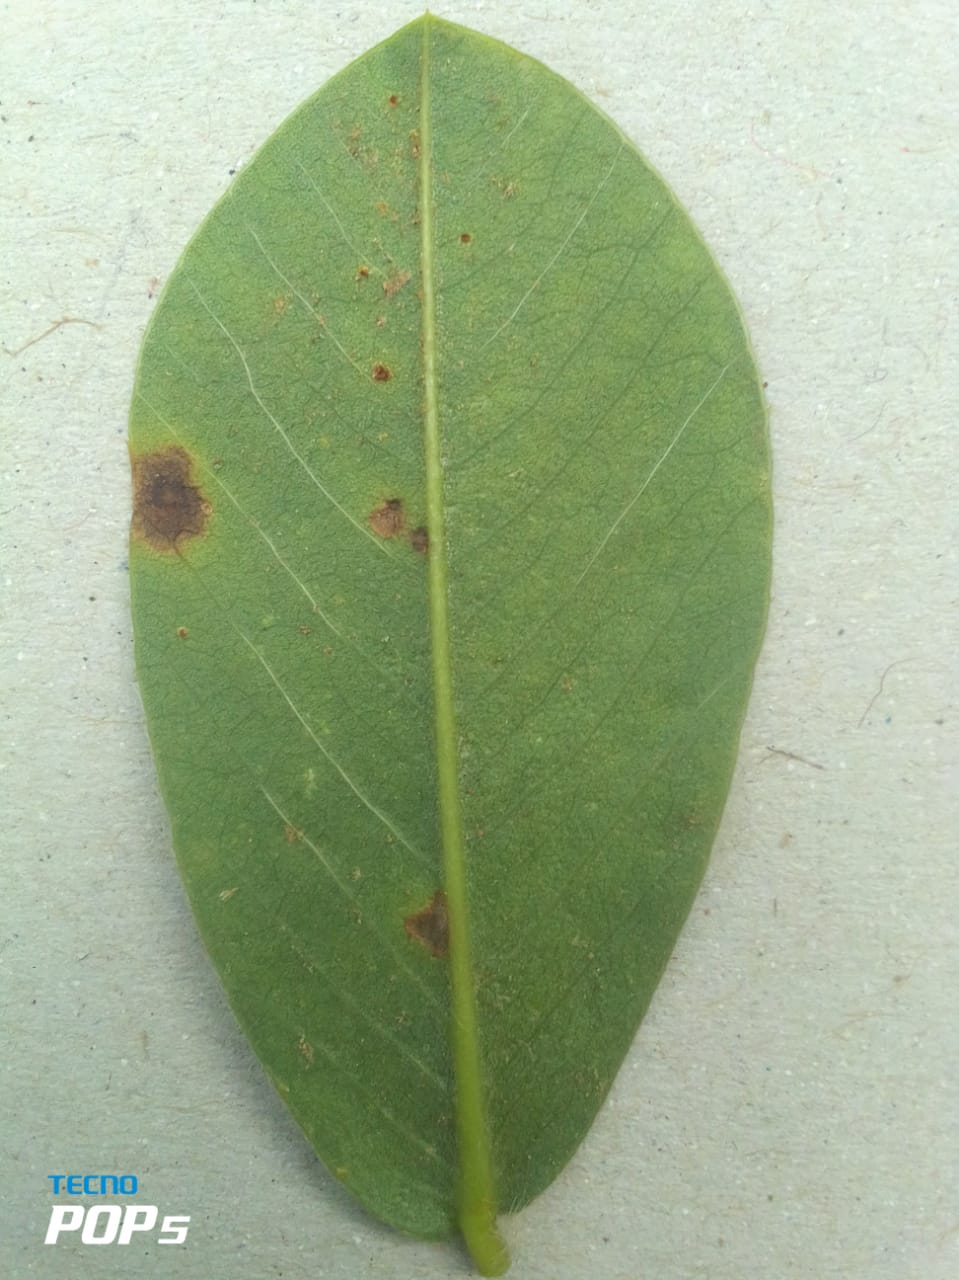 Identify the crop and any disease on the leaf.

peanut, nothapassalora personata
